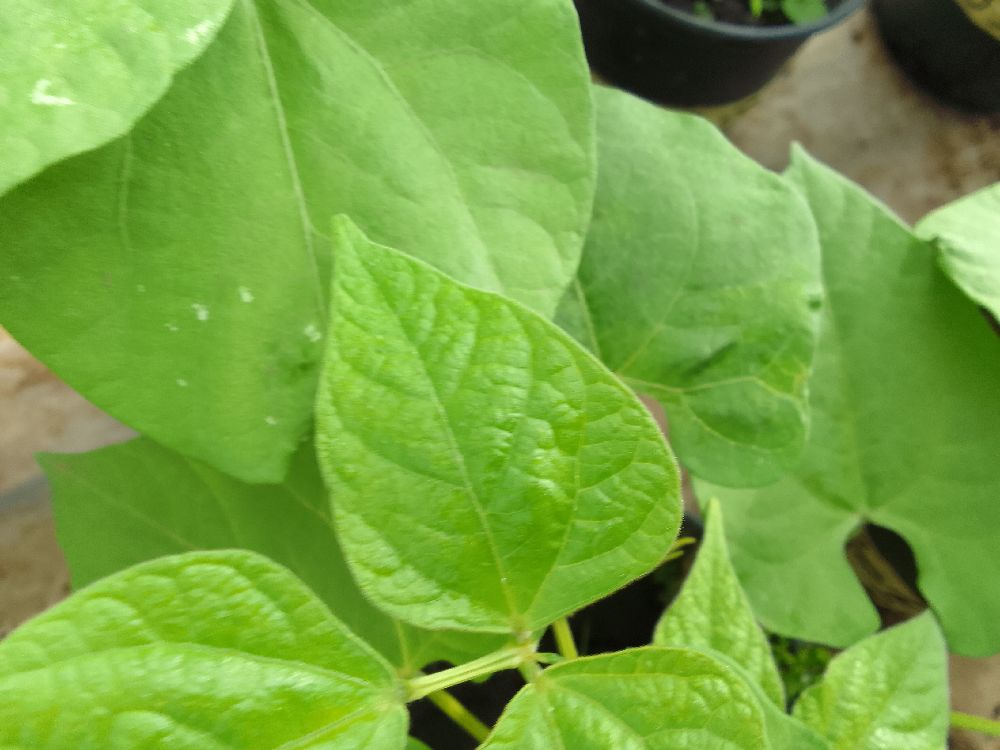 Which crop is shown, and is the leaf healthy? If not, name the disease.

common bean, healthy
